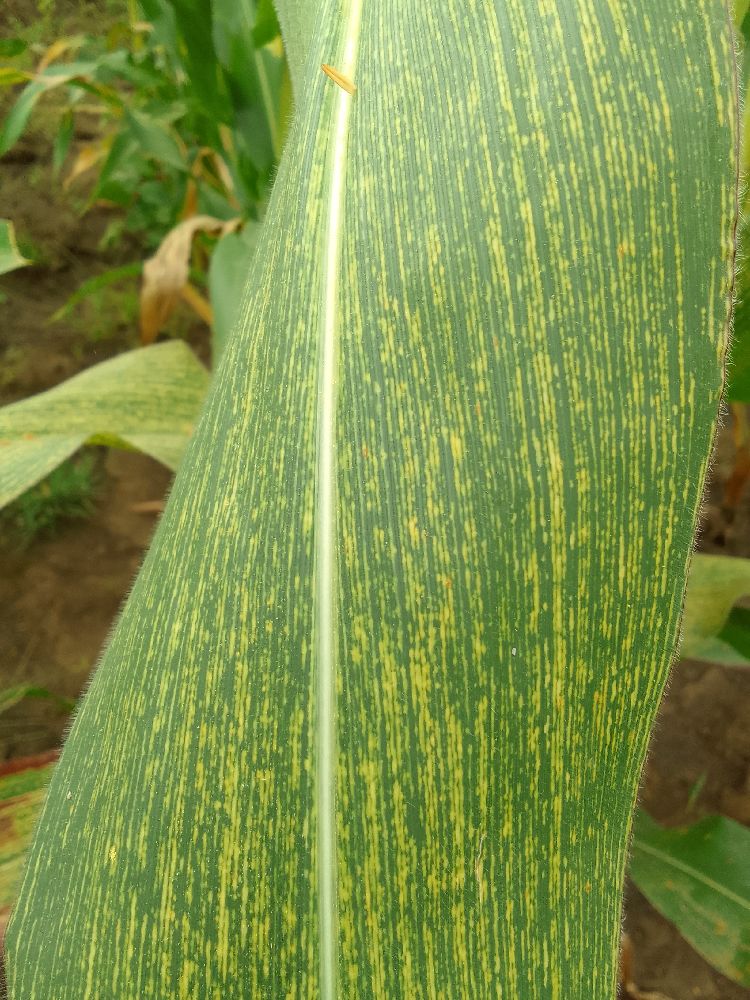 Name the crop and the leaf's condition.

maize, maize streak virus
